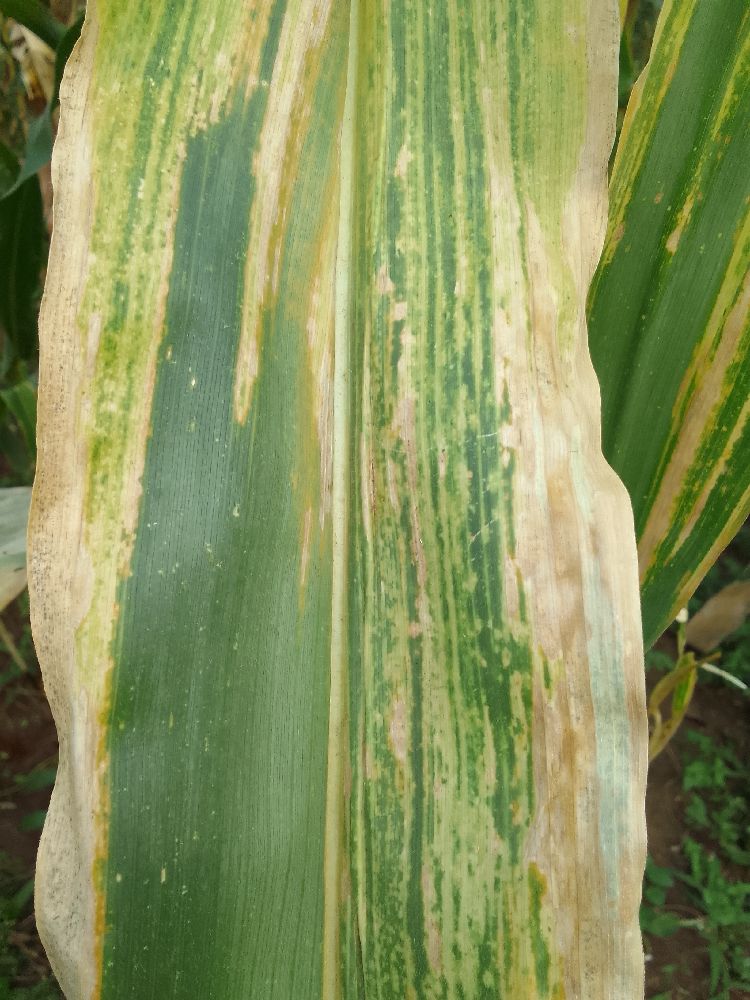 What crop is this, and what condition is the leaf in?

maize, maize lethal necrosis
